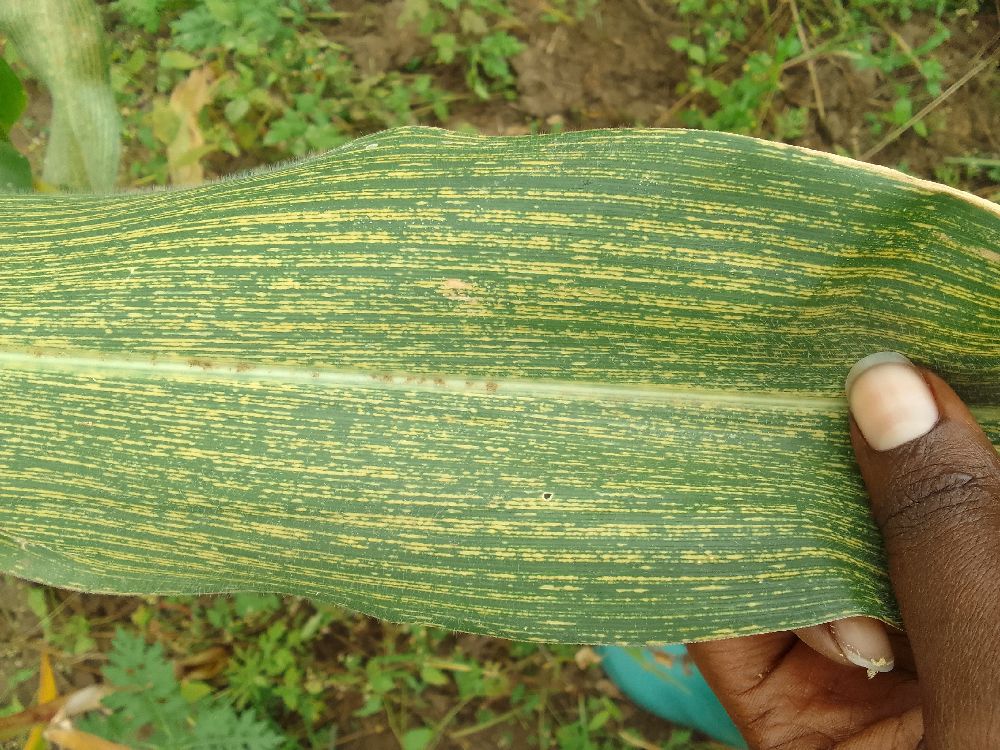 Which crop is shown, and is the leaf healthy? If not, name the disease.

maize, maize streak virus
